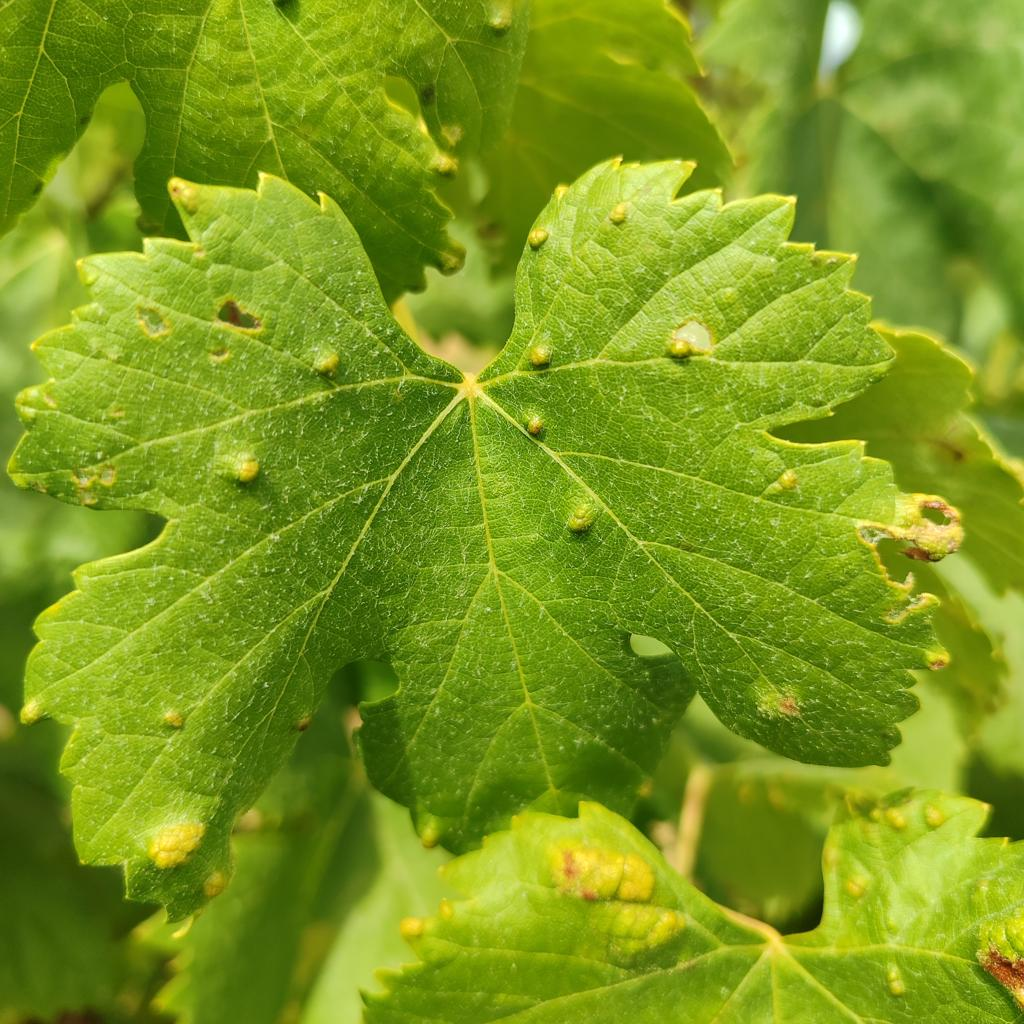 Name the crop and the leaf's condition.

grapevine, erineum mite
